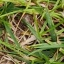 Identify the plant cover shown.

grass
